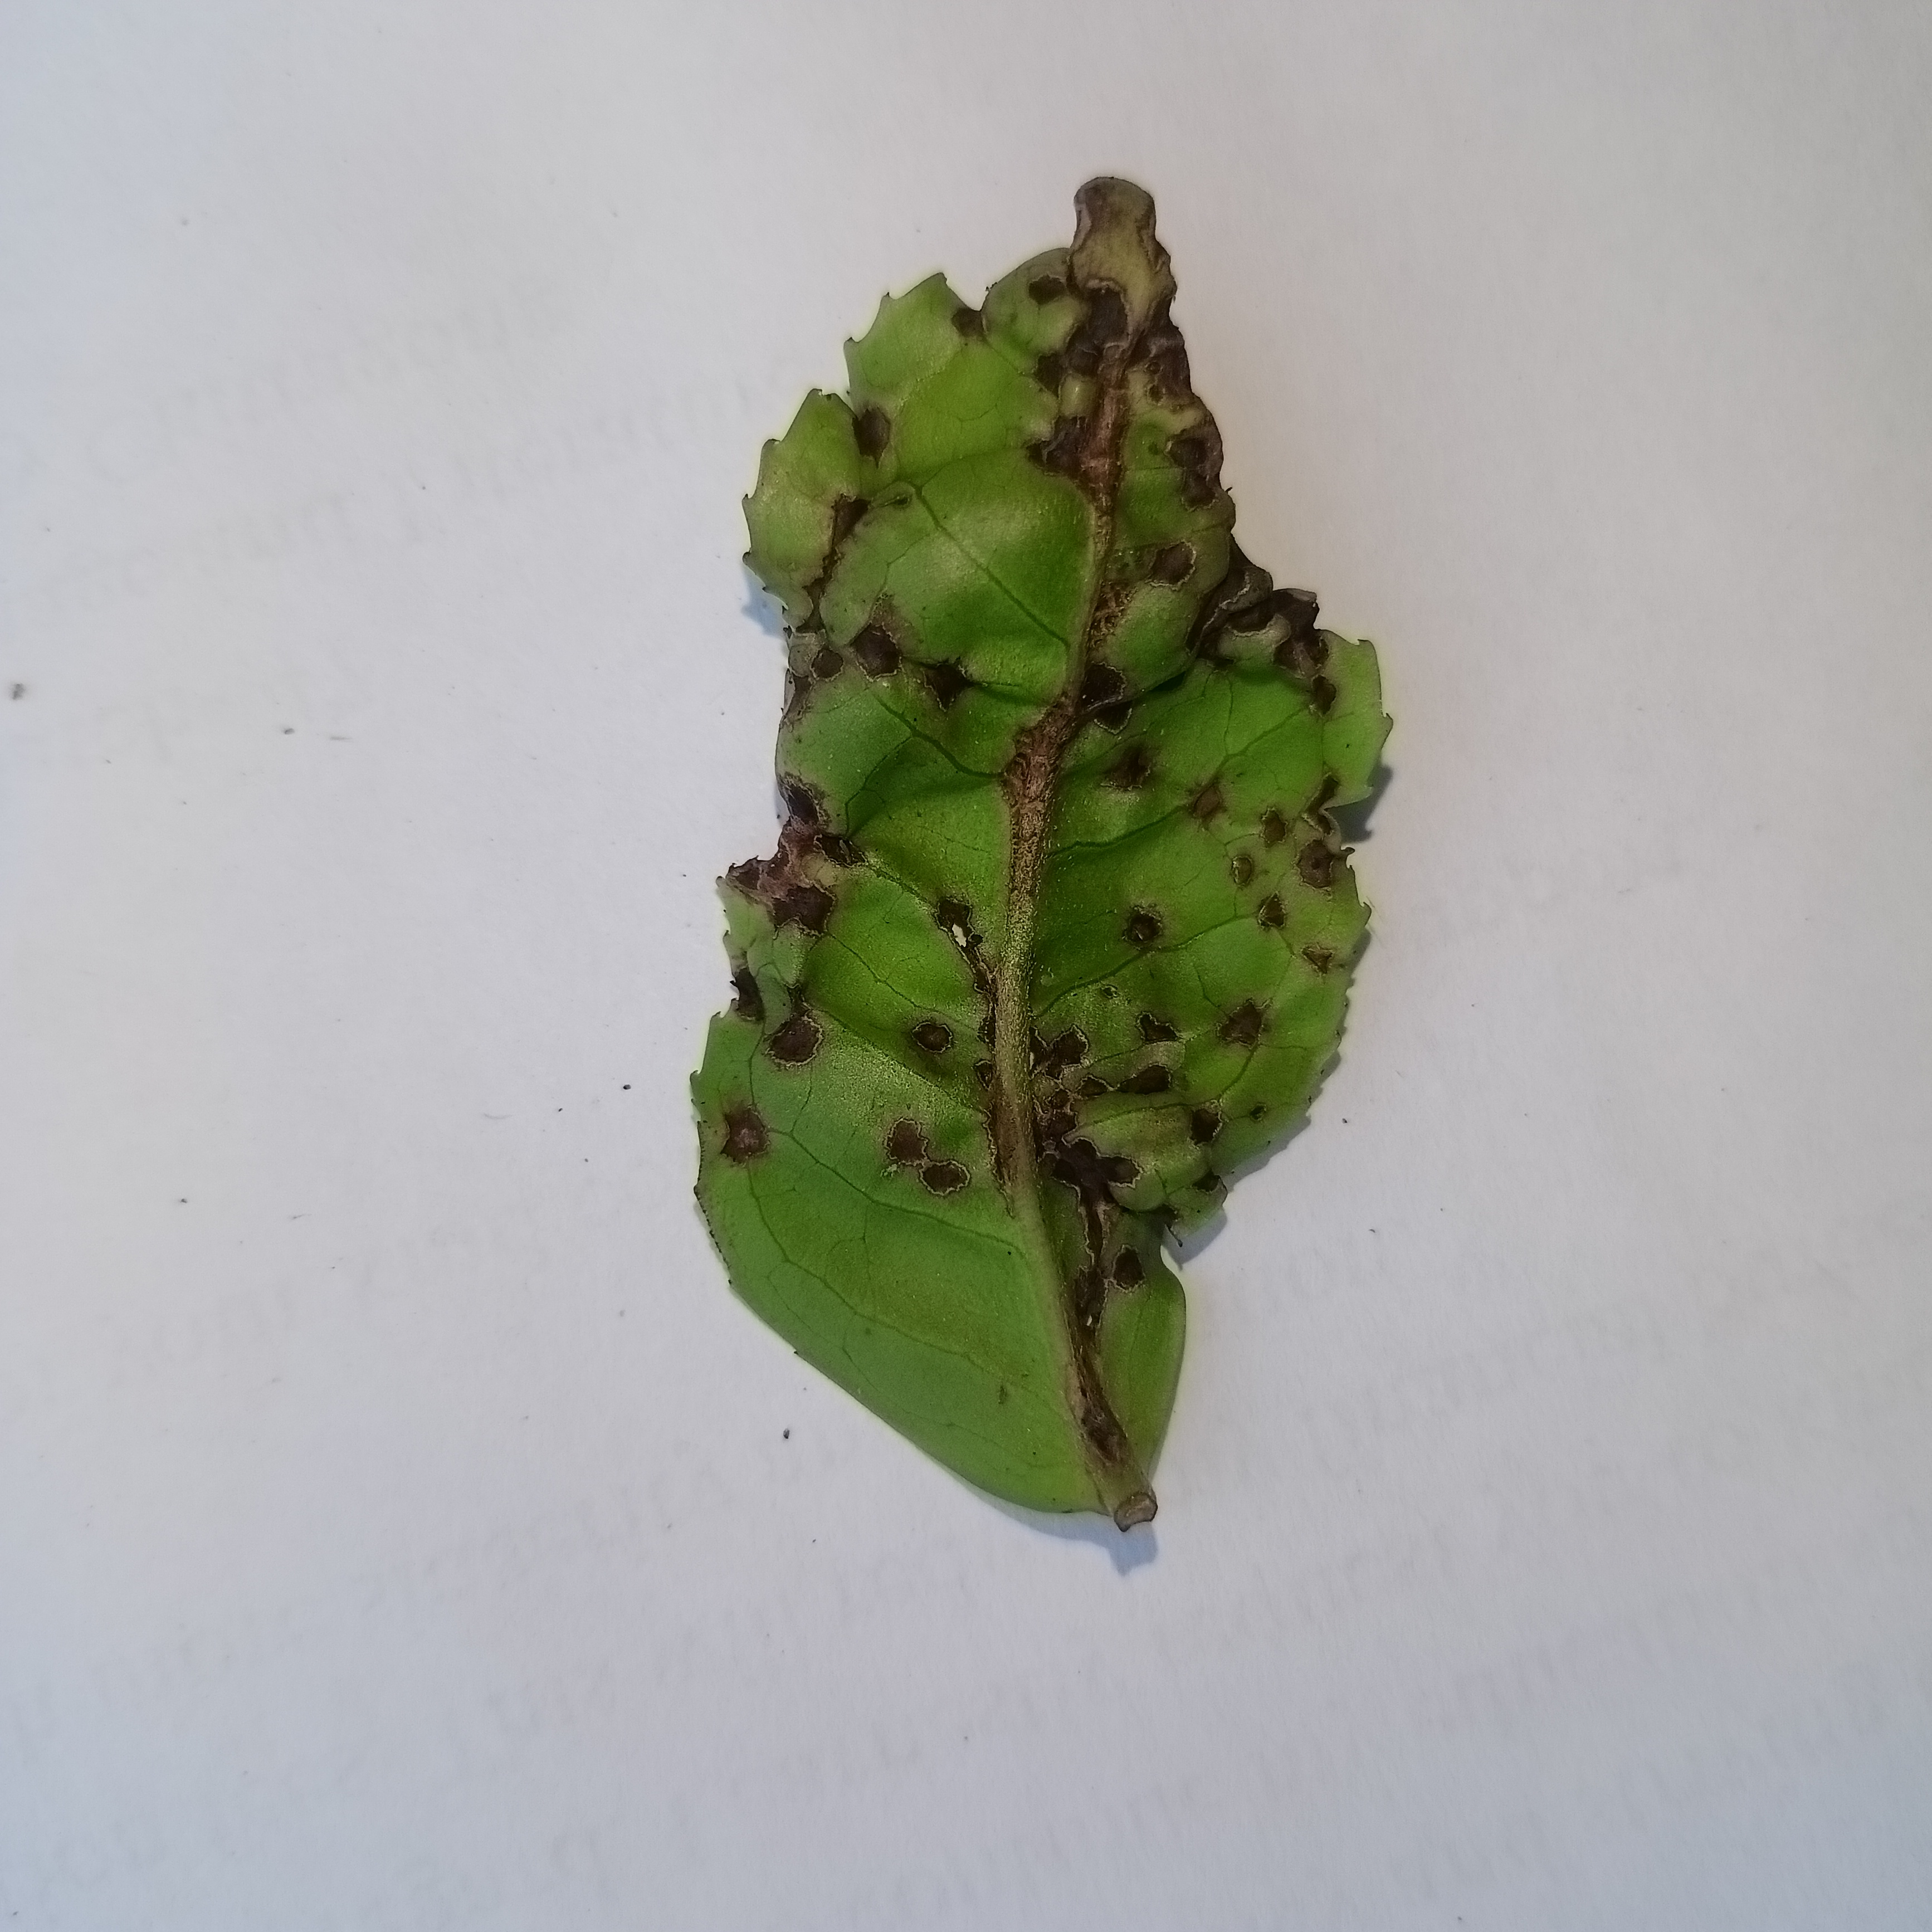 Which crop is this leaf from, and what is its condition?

tea, helopeltis
